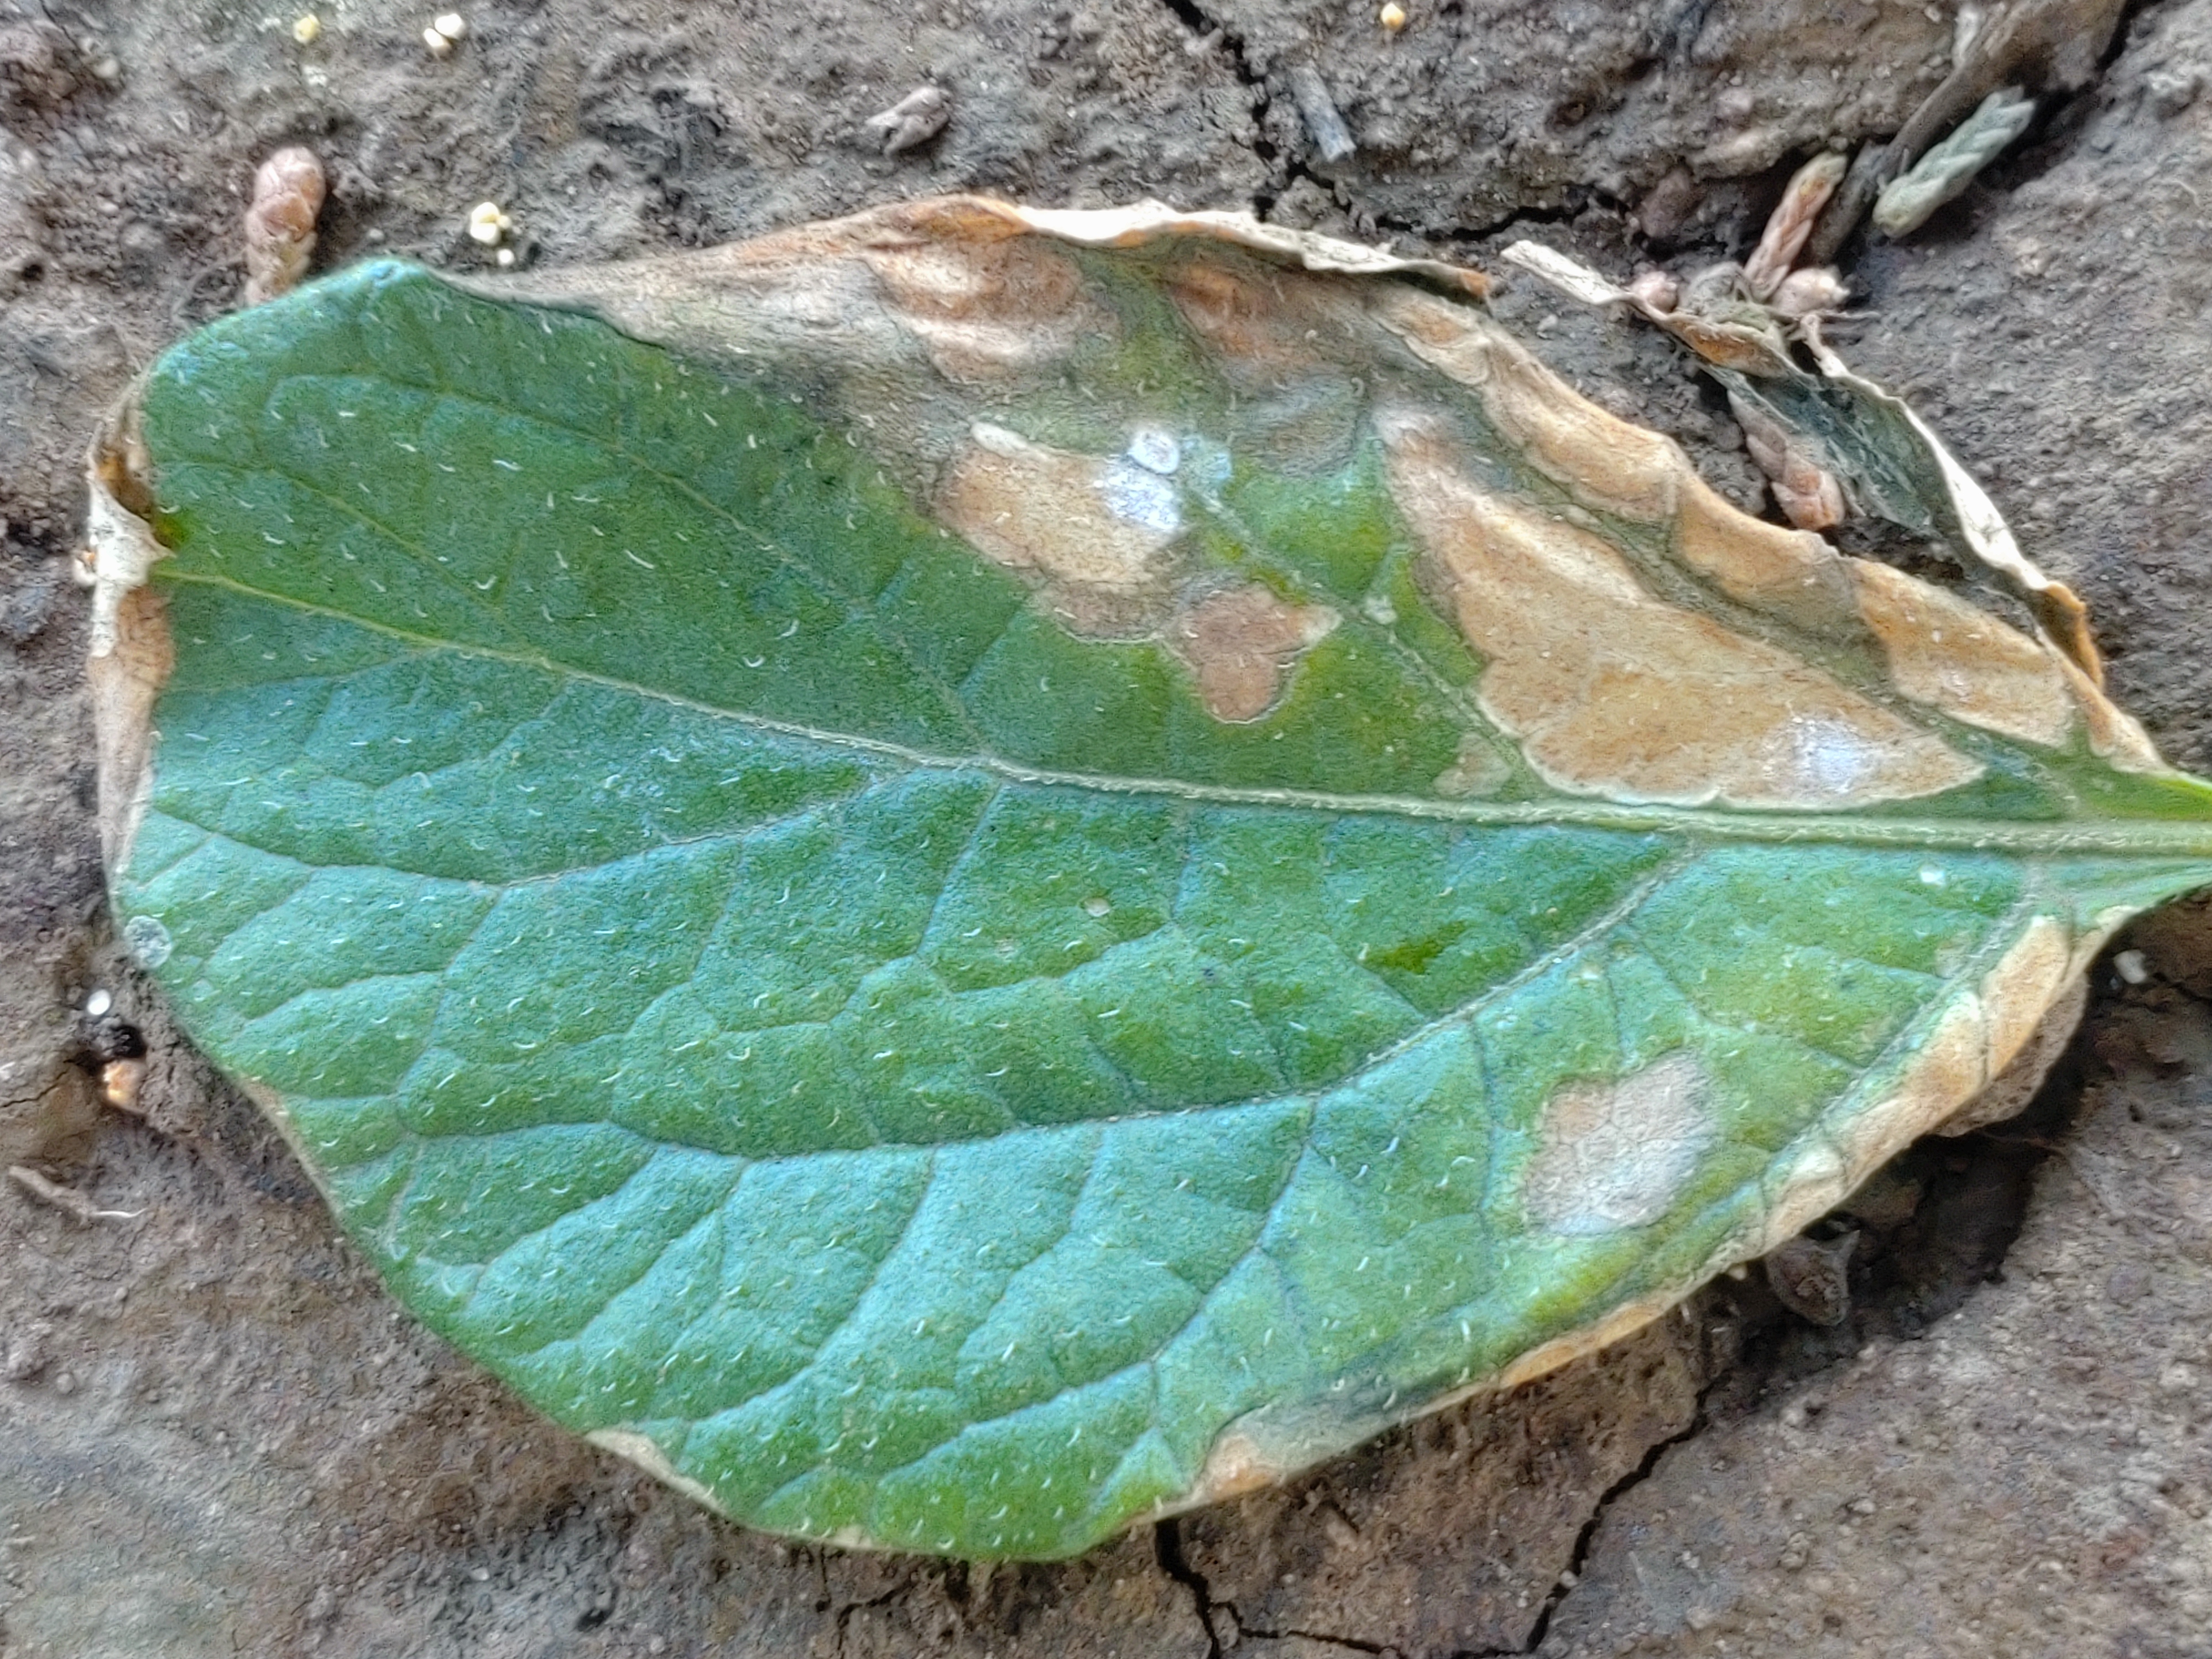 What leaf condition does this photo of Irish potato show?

early blight
